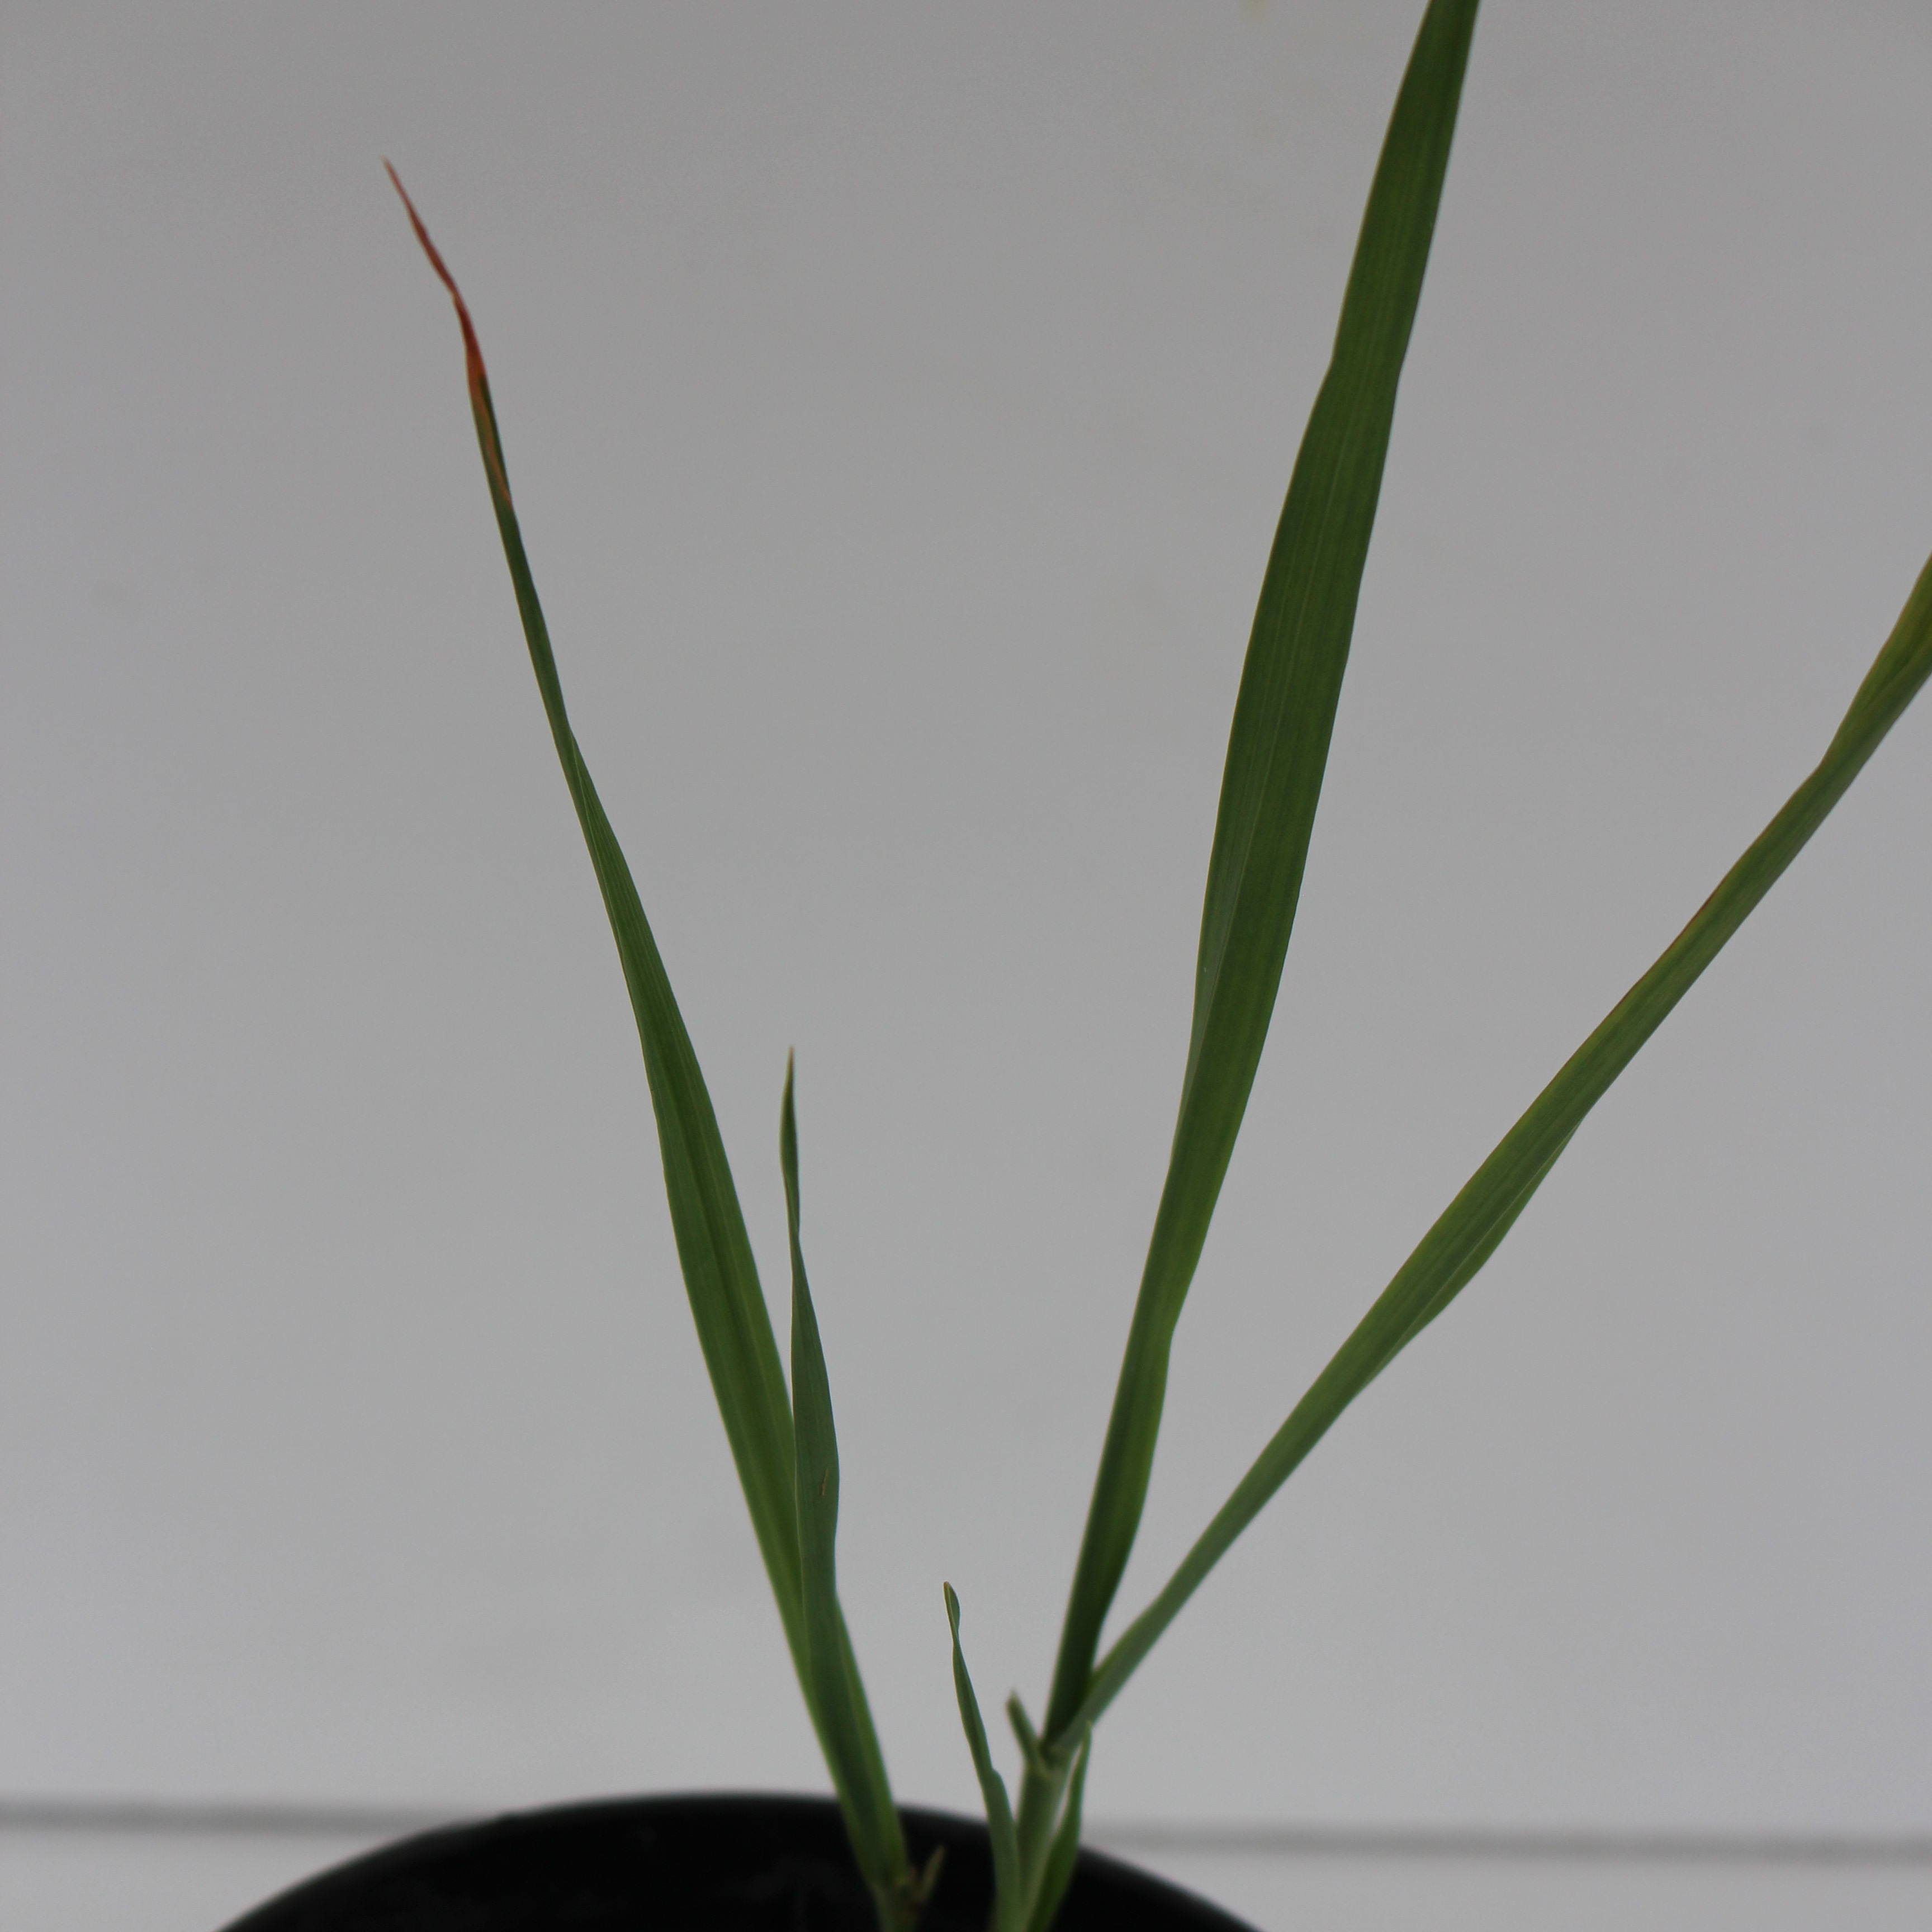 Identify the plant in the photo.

Avena sterilis
